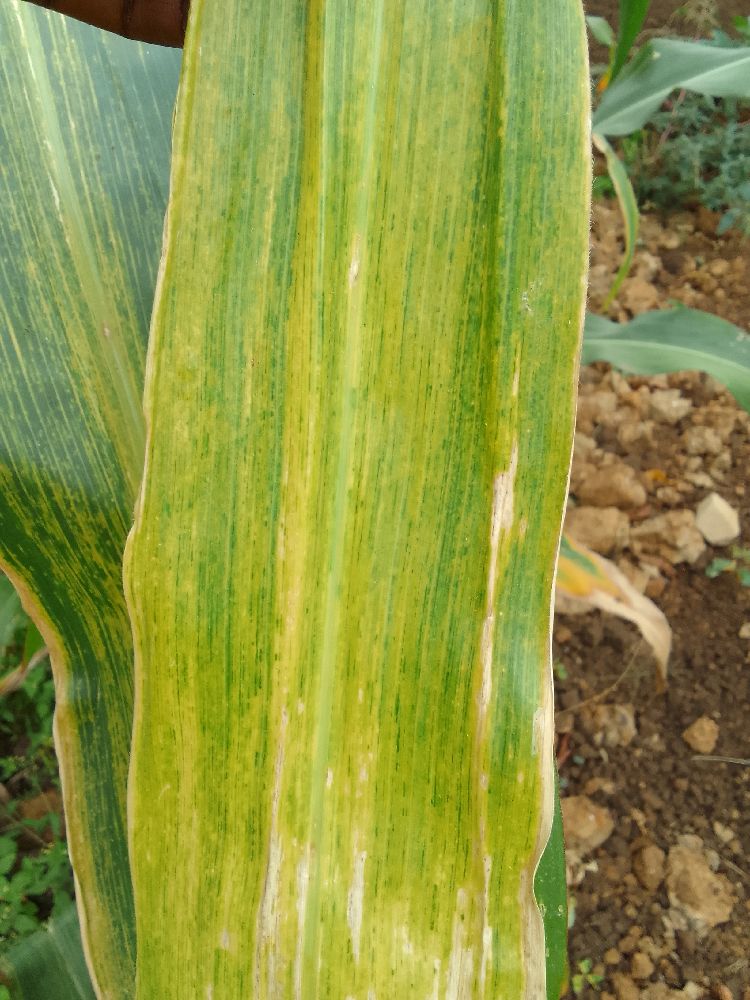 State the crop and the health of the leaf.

maize, maize lethal necrosis
